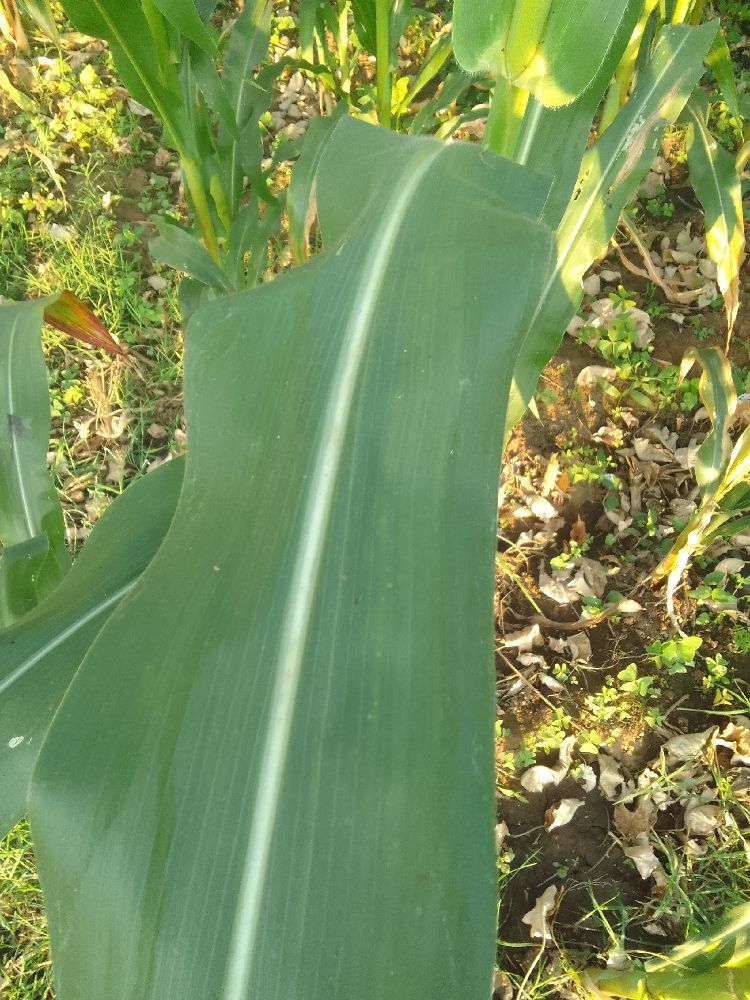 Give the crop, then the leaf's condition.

maize, healthy
